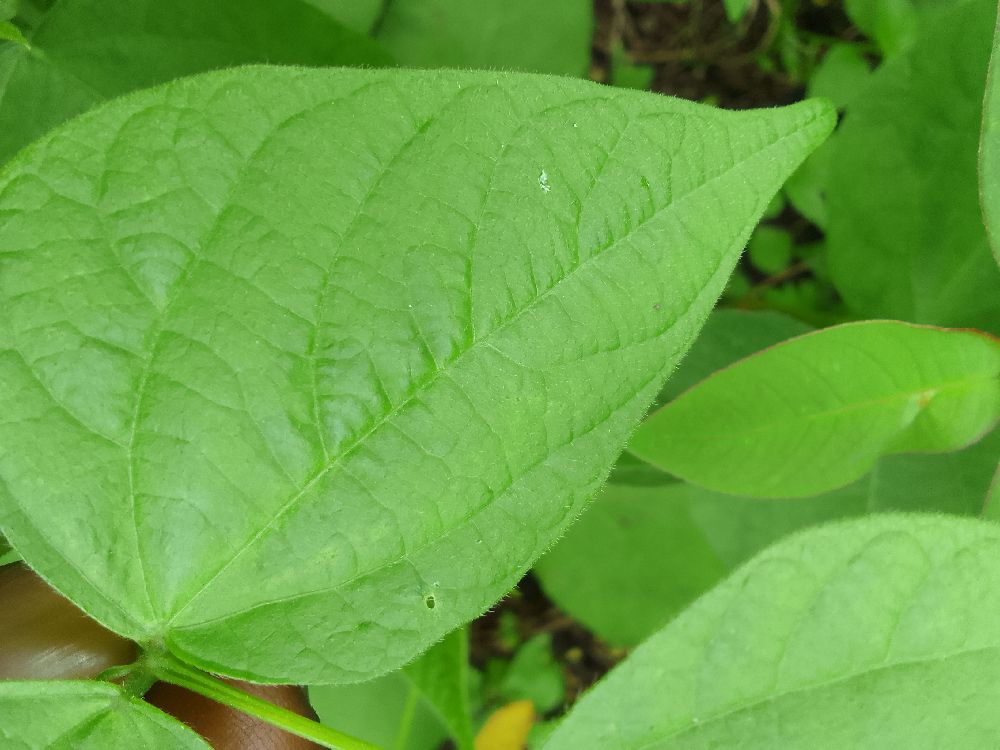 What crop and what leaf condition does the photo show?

common bean, healthy
